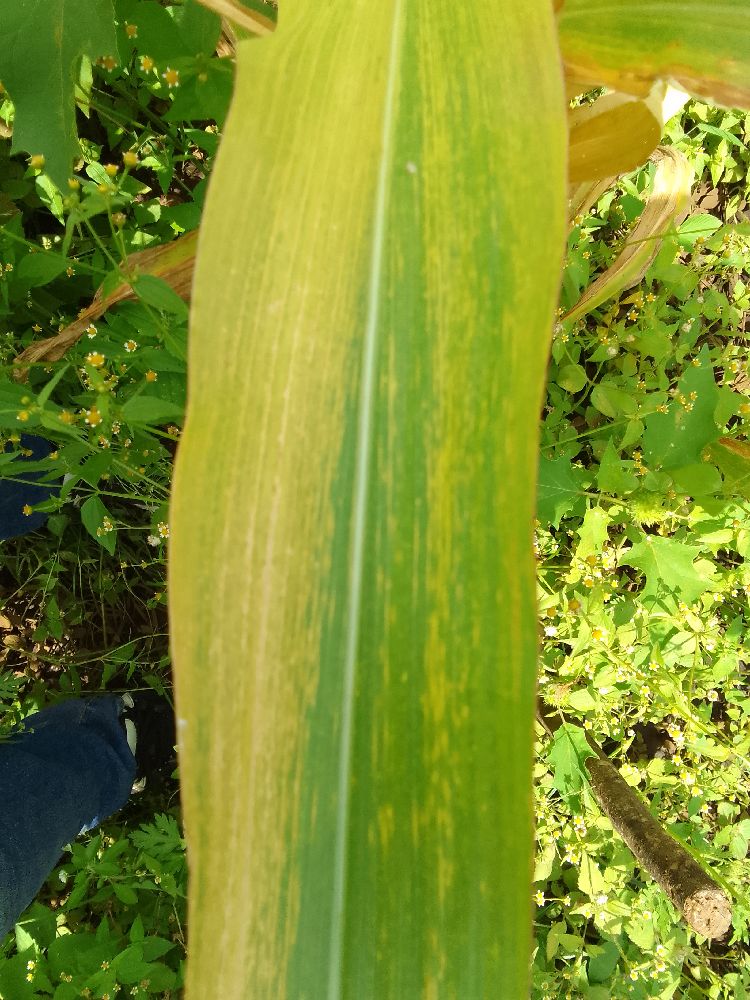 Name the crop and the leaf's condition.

maize, maize lethal necrosis
